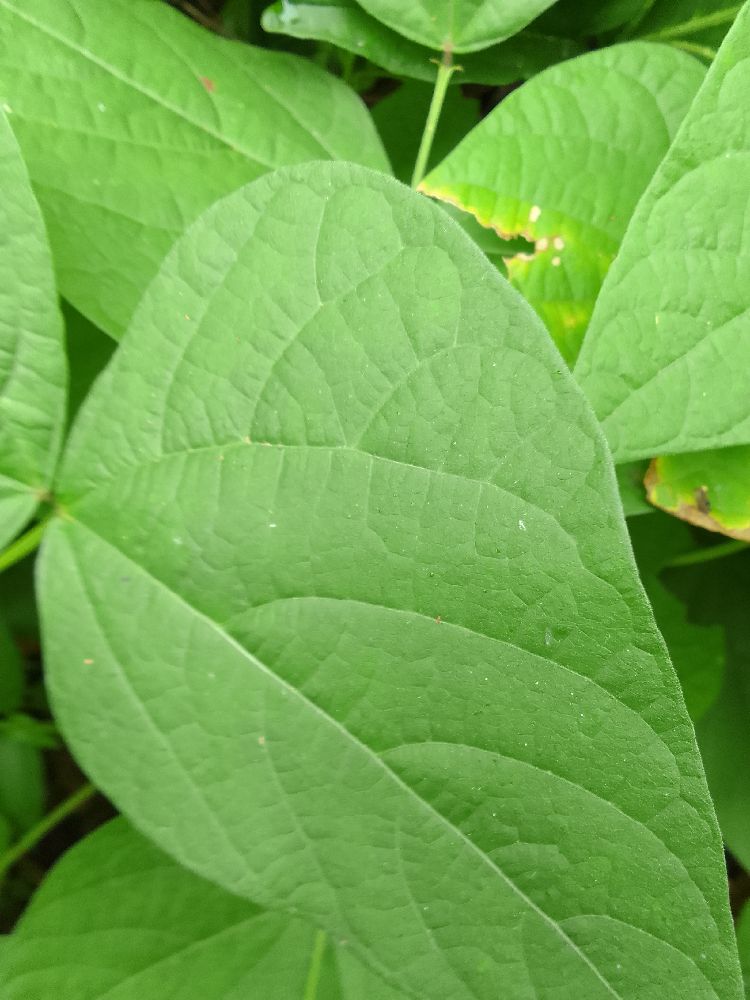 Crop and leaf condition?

common bean, healthy
